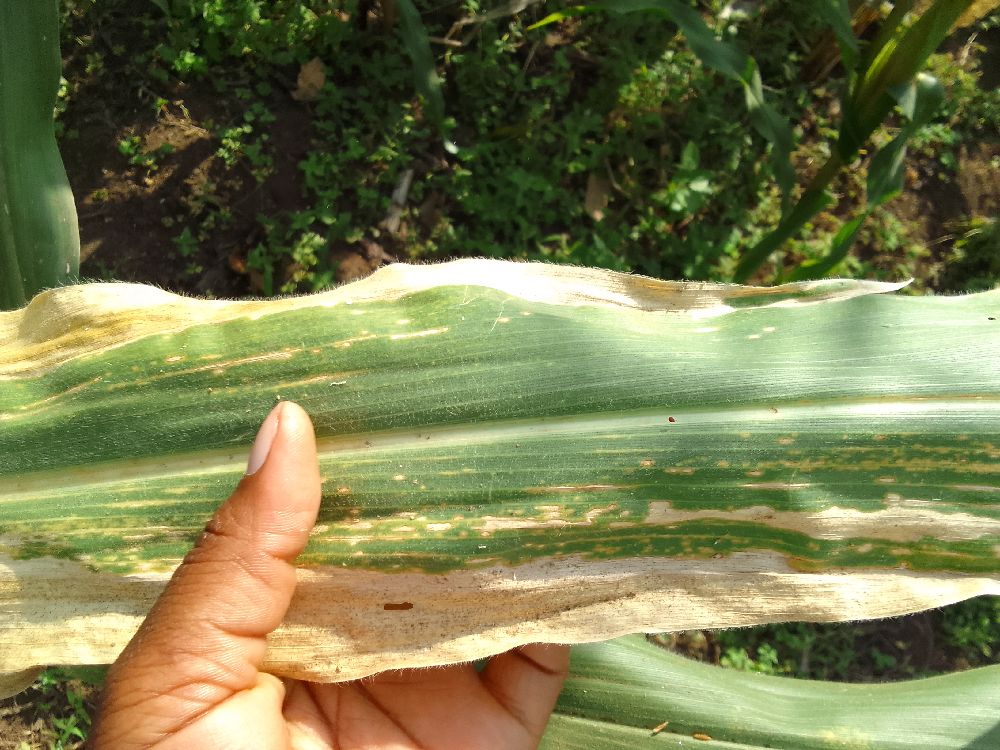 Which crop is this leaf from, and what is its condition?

maize, maize lethal necrosis
